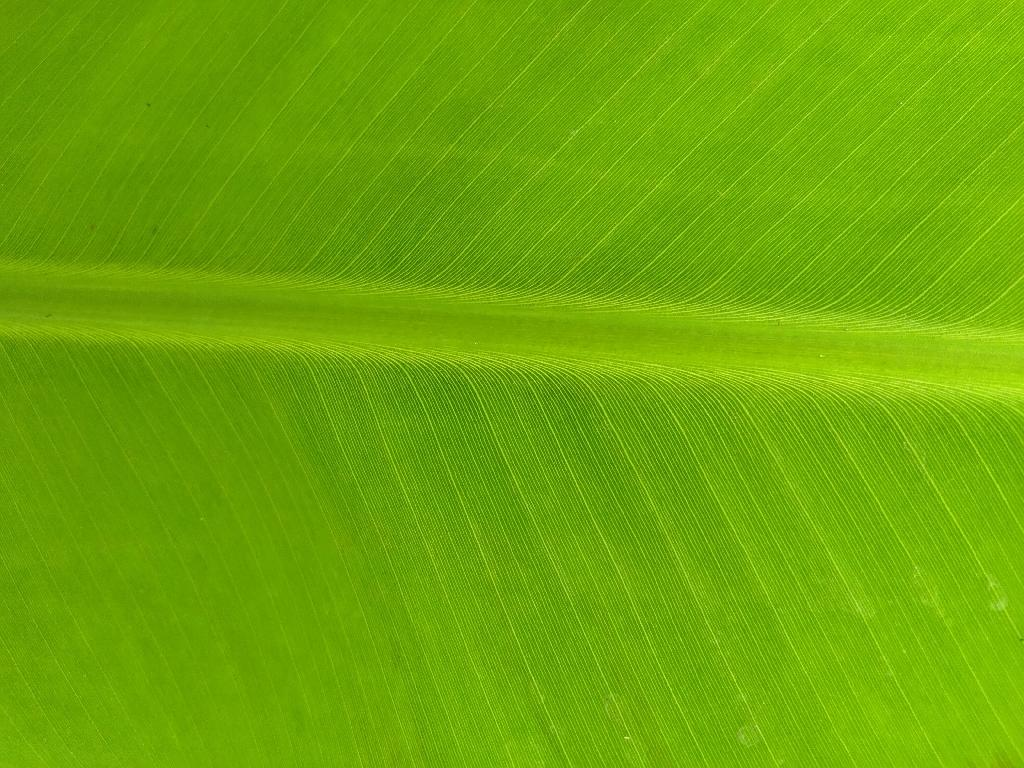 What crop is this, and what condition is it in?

banana, healthy
